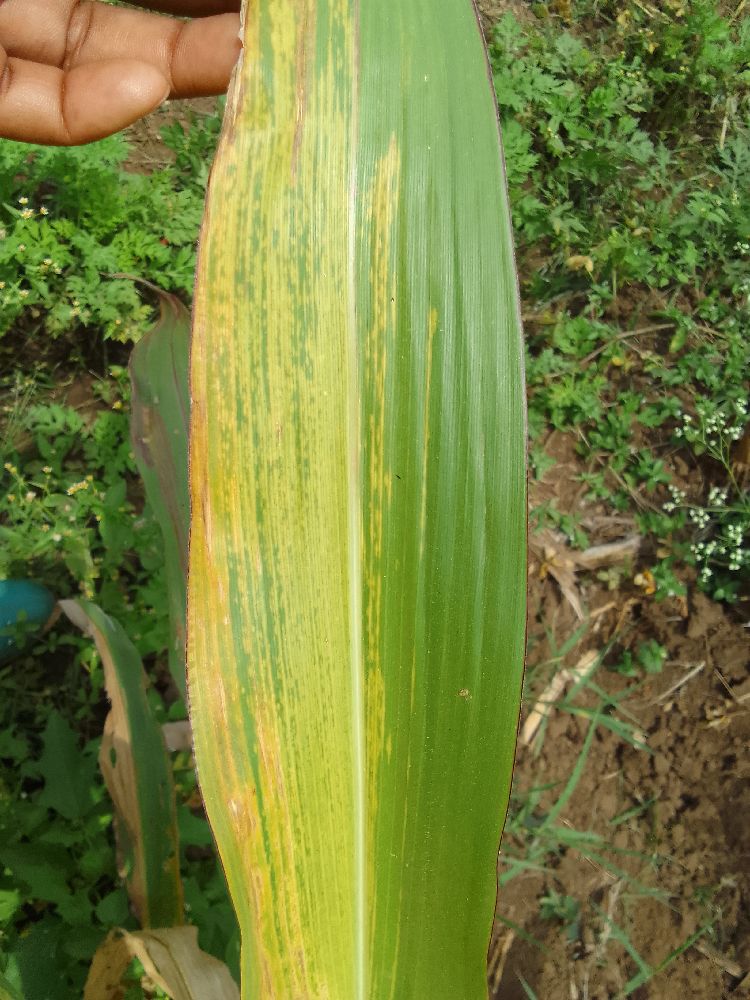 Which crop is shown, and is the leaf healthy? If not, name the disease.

maize, maize lethal necrosis
